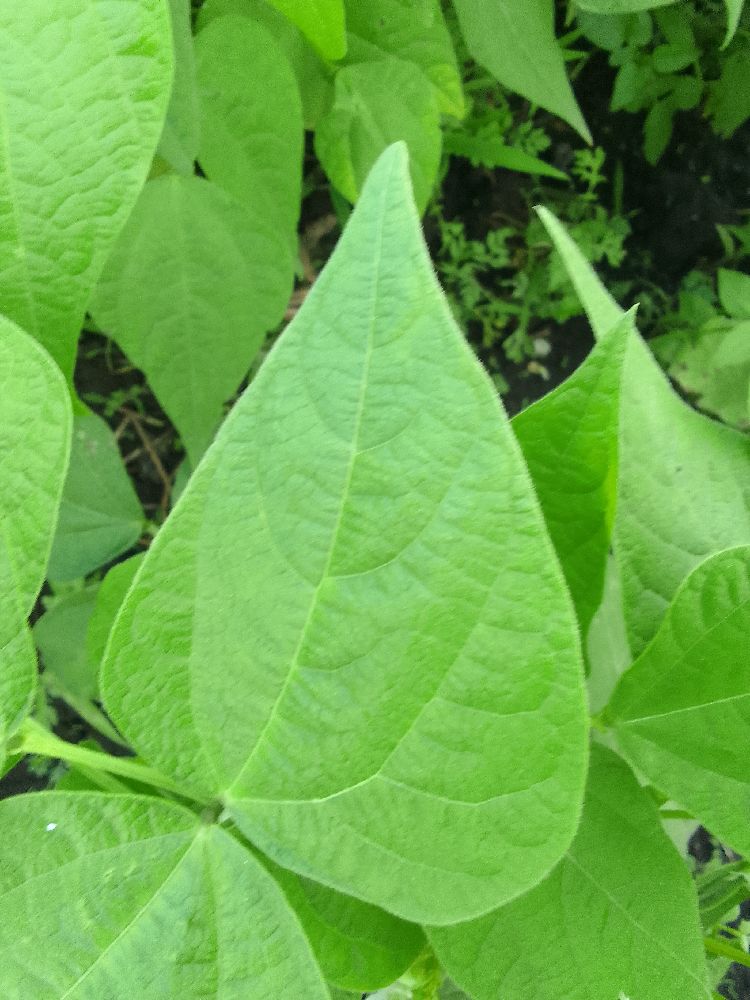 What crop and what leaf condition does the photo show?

common bean, healthy
